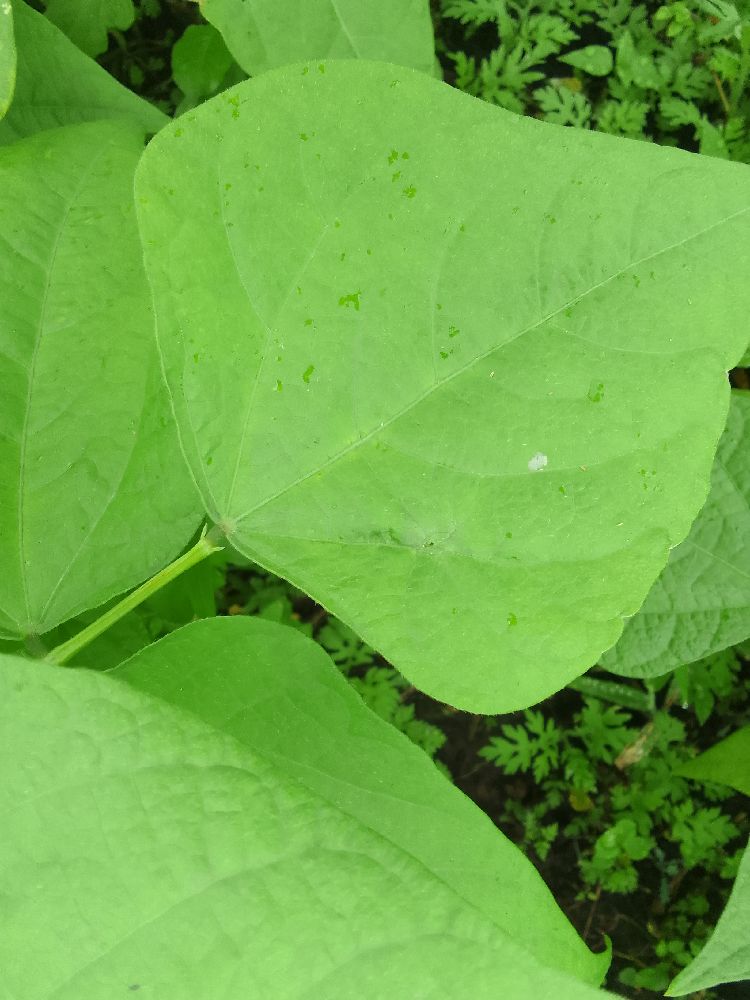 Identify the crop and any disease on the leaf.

common bean, healthy
